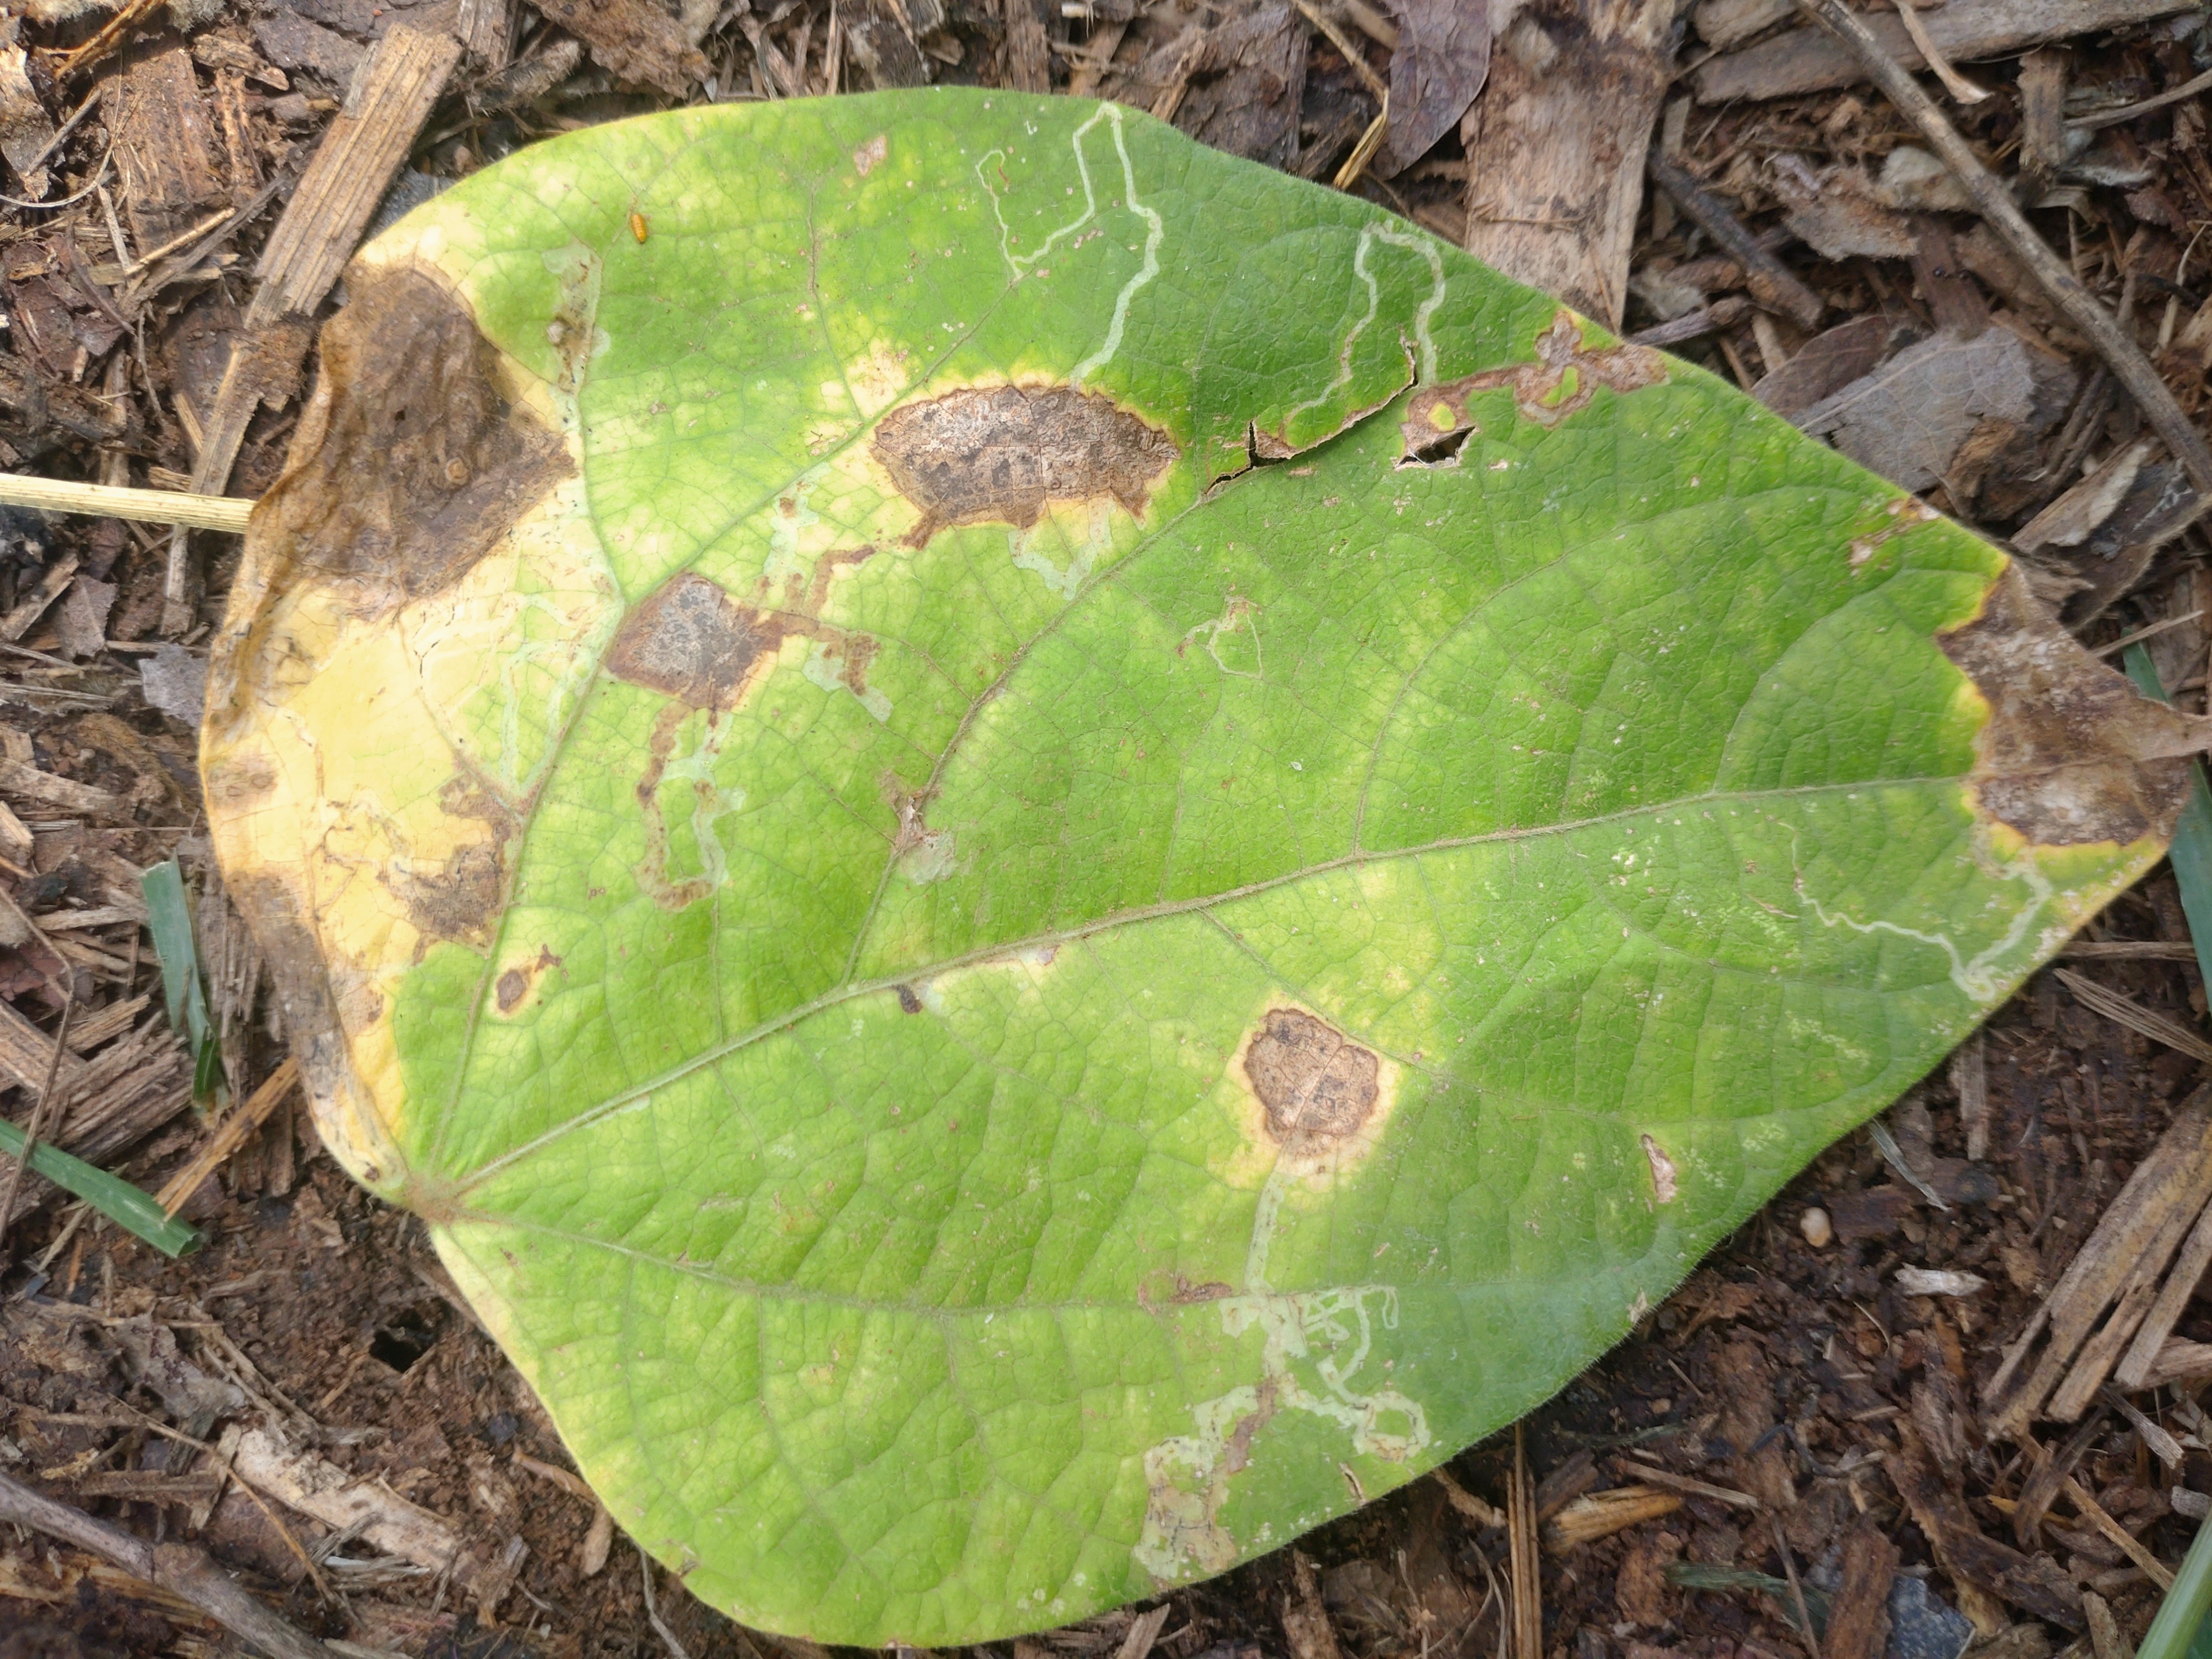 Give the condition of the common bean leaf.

anthracnose
